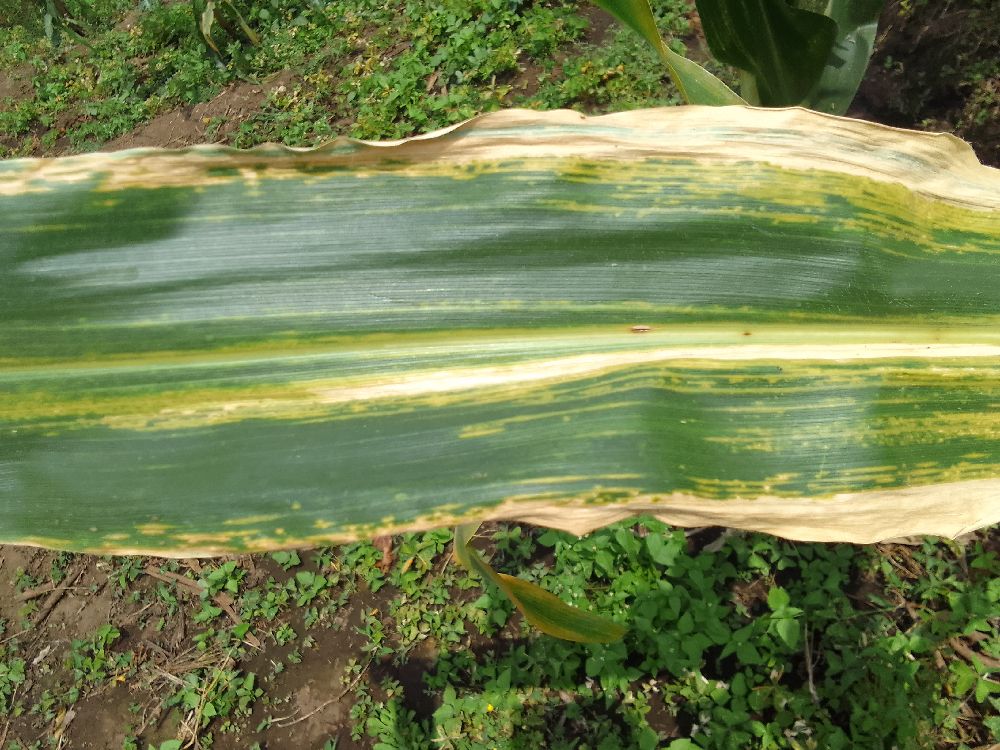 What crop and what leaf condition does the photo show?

maize, maize lethal necrosis
